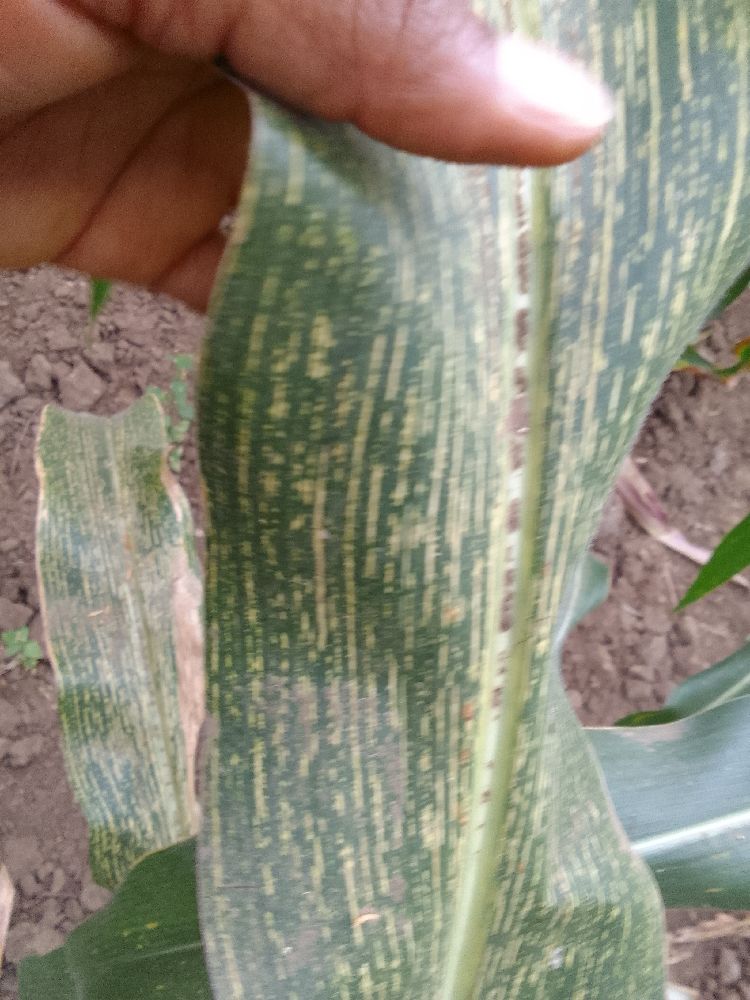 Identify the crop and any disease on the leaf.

maize, maize streak virus
